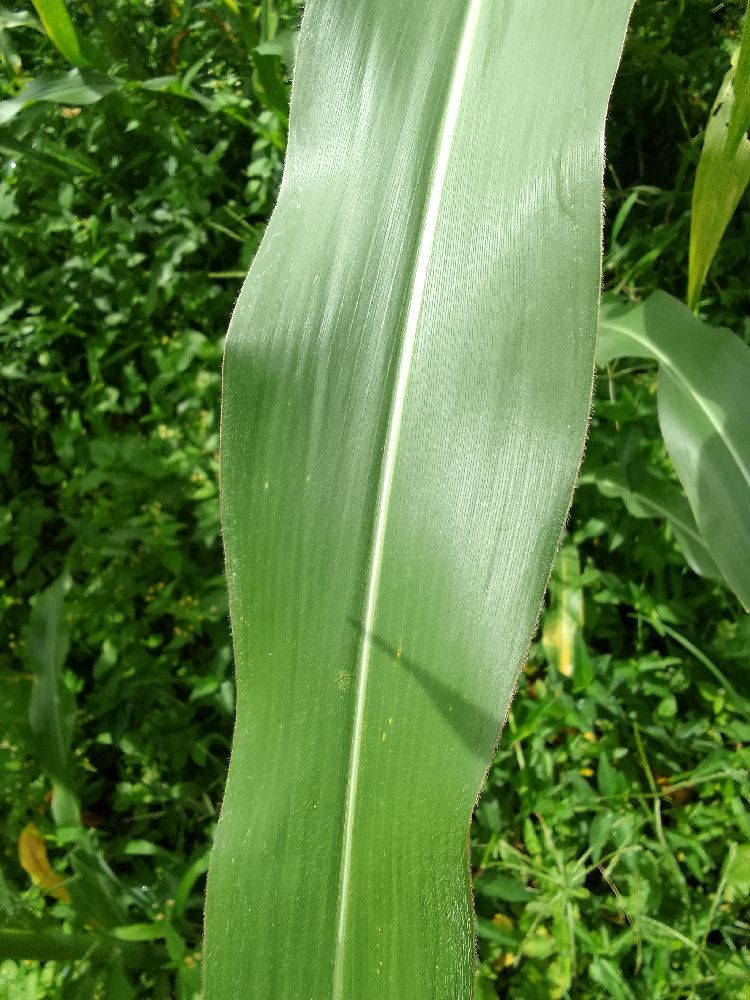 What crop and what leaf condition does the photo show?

maize, healthy
